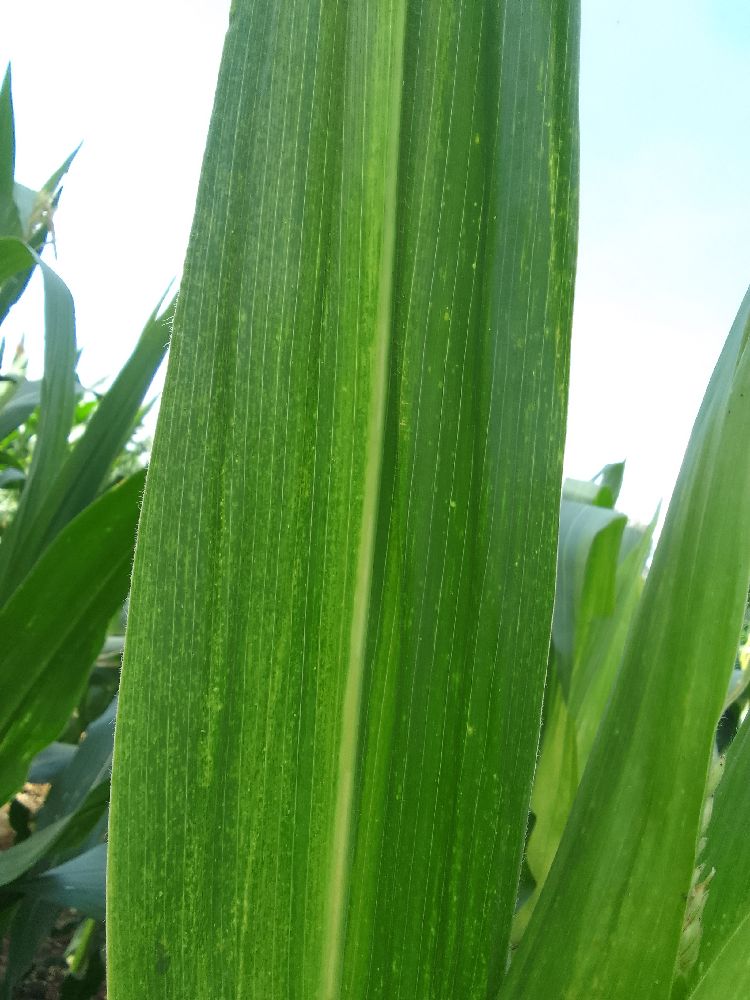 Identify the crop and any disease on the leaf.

maize, maize lethal necrosis
